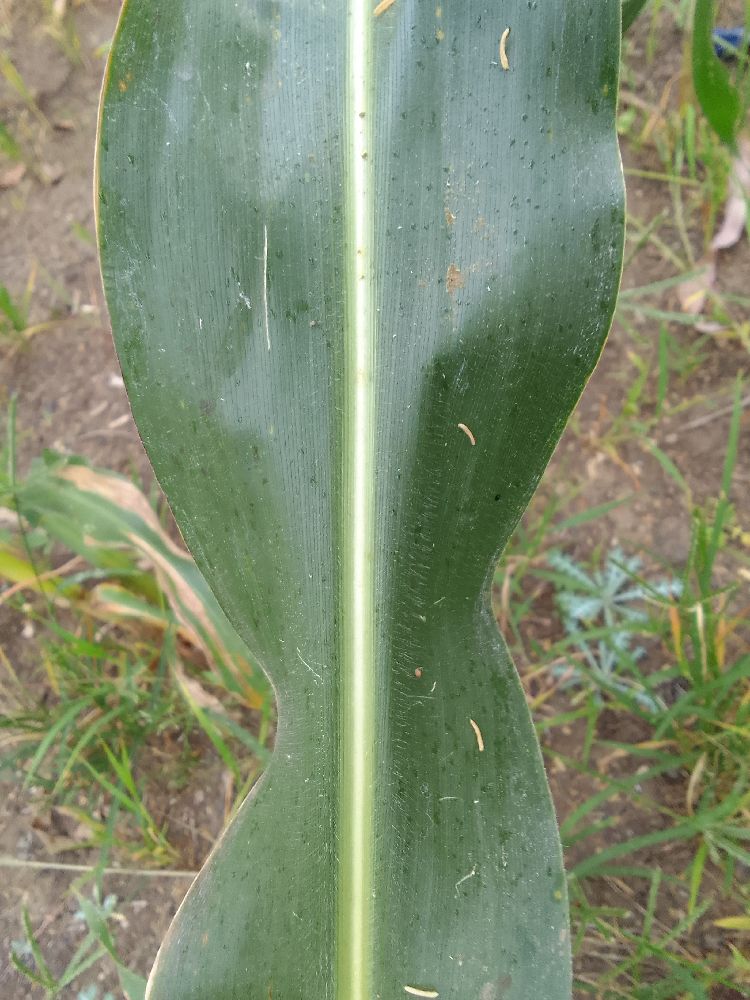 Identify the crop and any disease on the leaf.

maize, healthy
